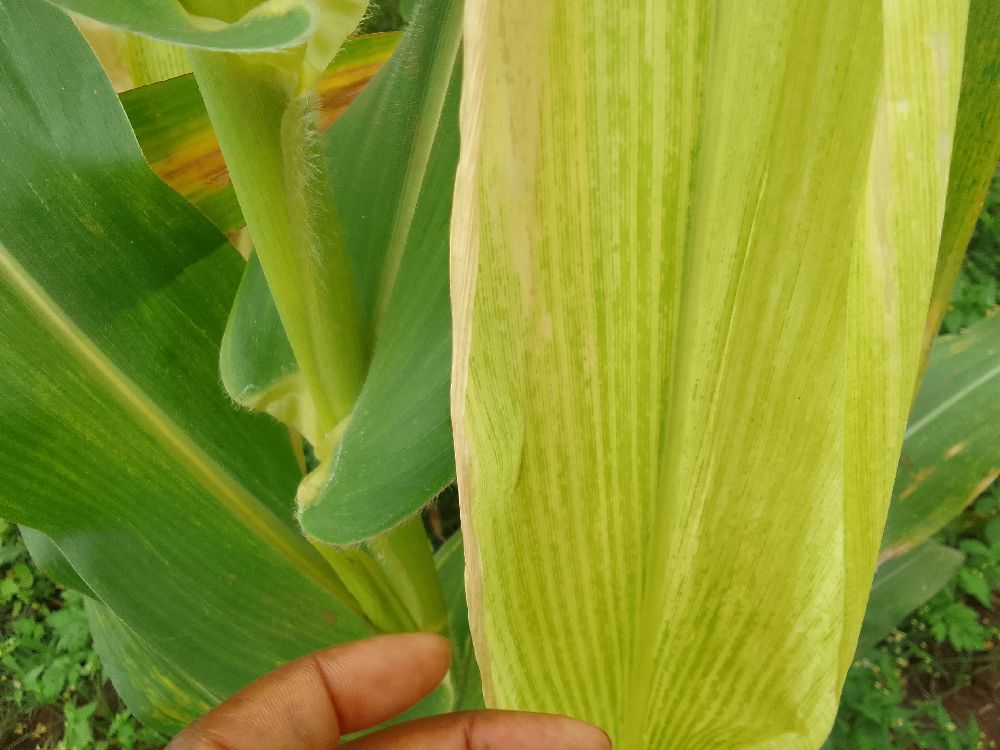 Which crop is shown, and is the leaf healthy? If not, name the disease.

maize, maize lethal necrosis
